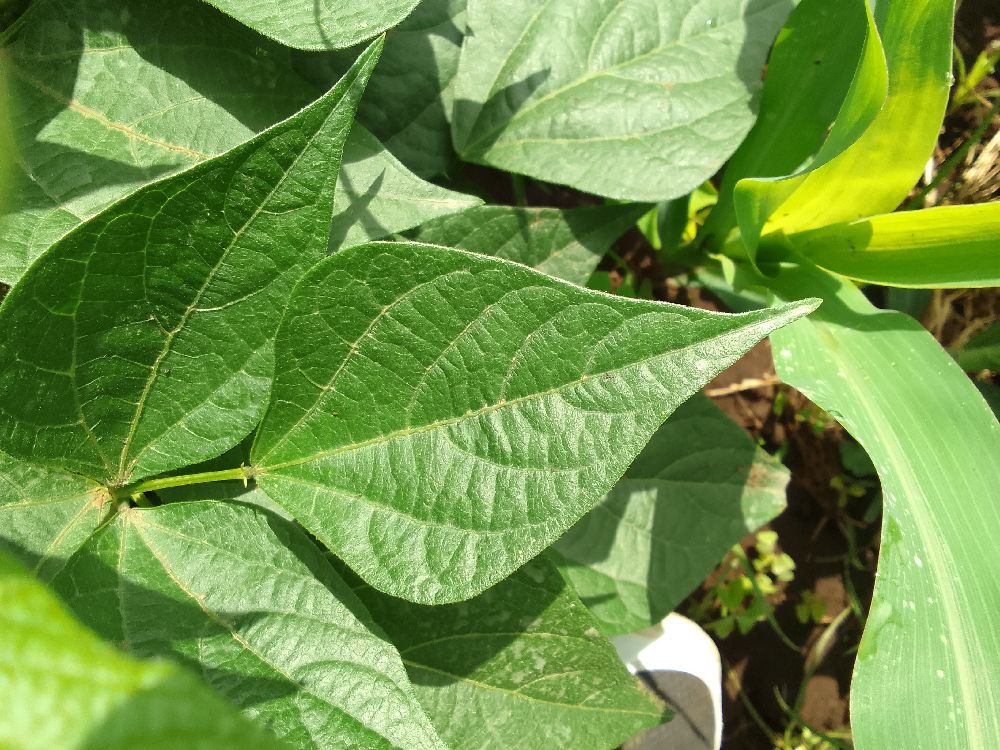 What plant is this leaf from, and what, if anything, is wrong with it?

common bean, healthy
